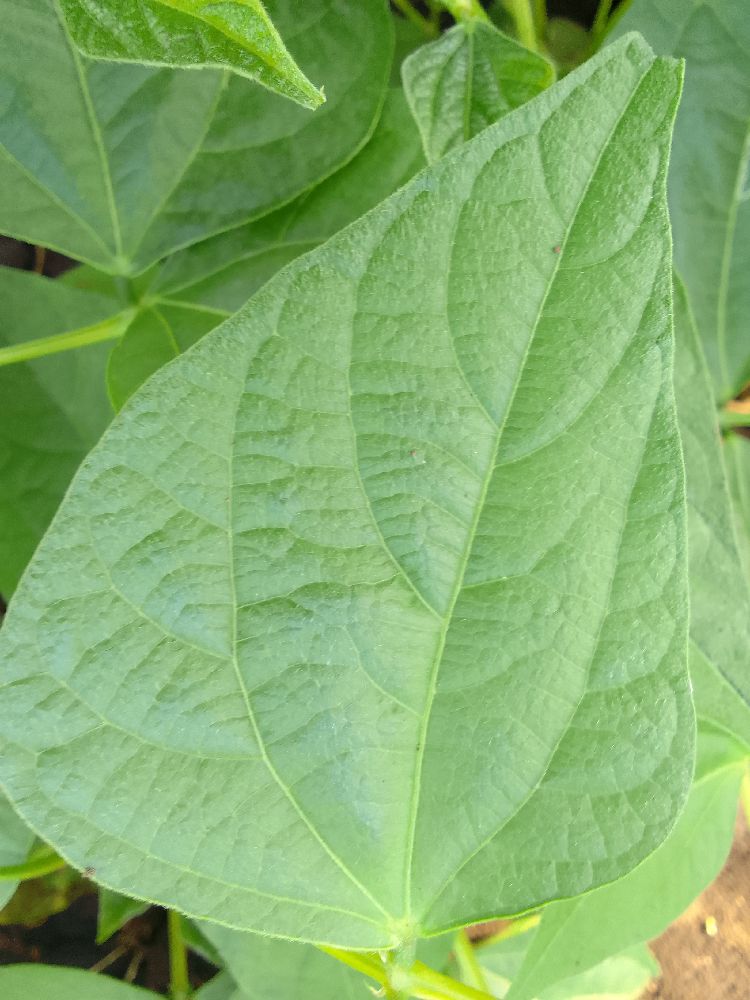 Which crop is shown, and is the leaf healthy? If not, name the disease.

common bean, healthy
